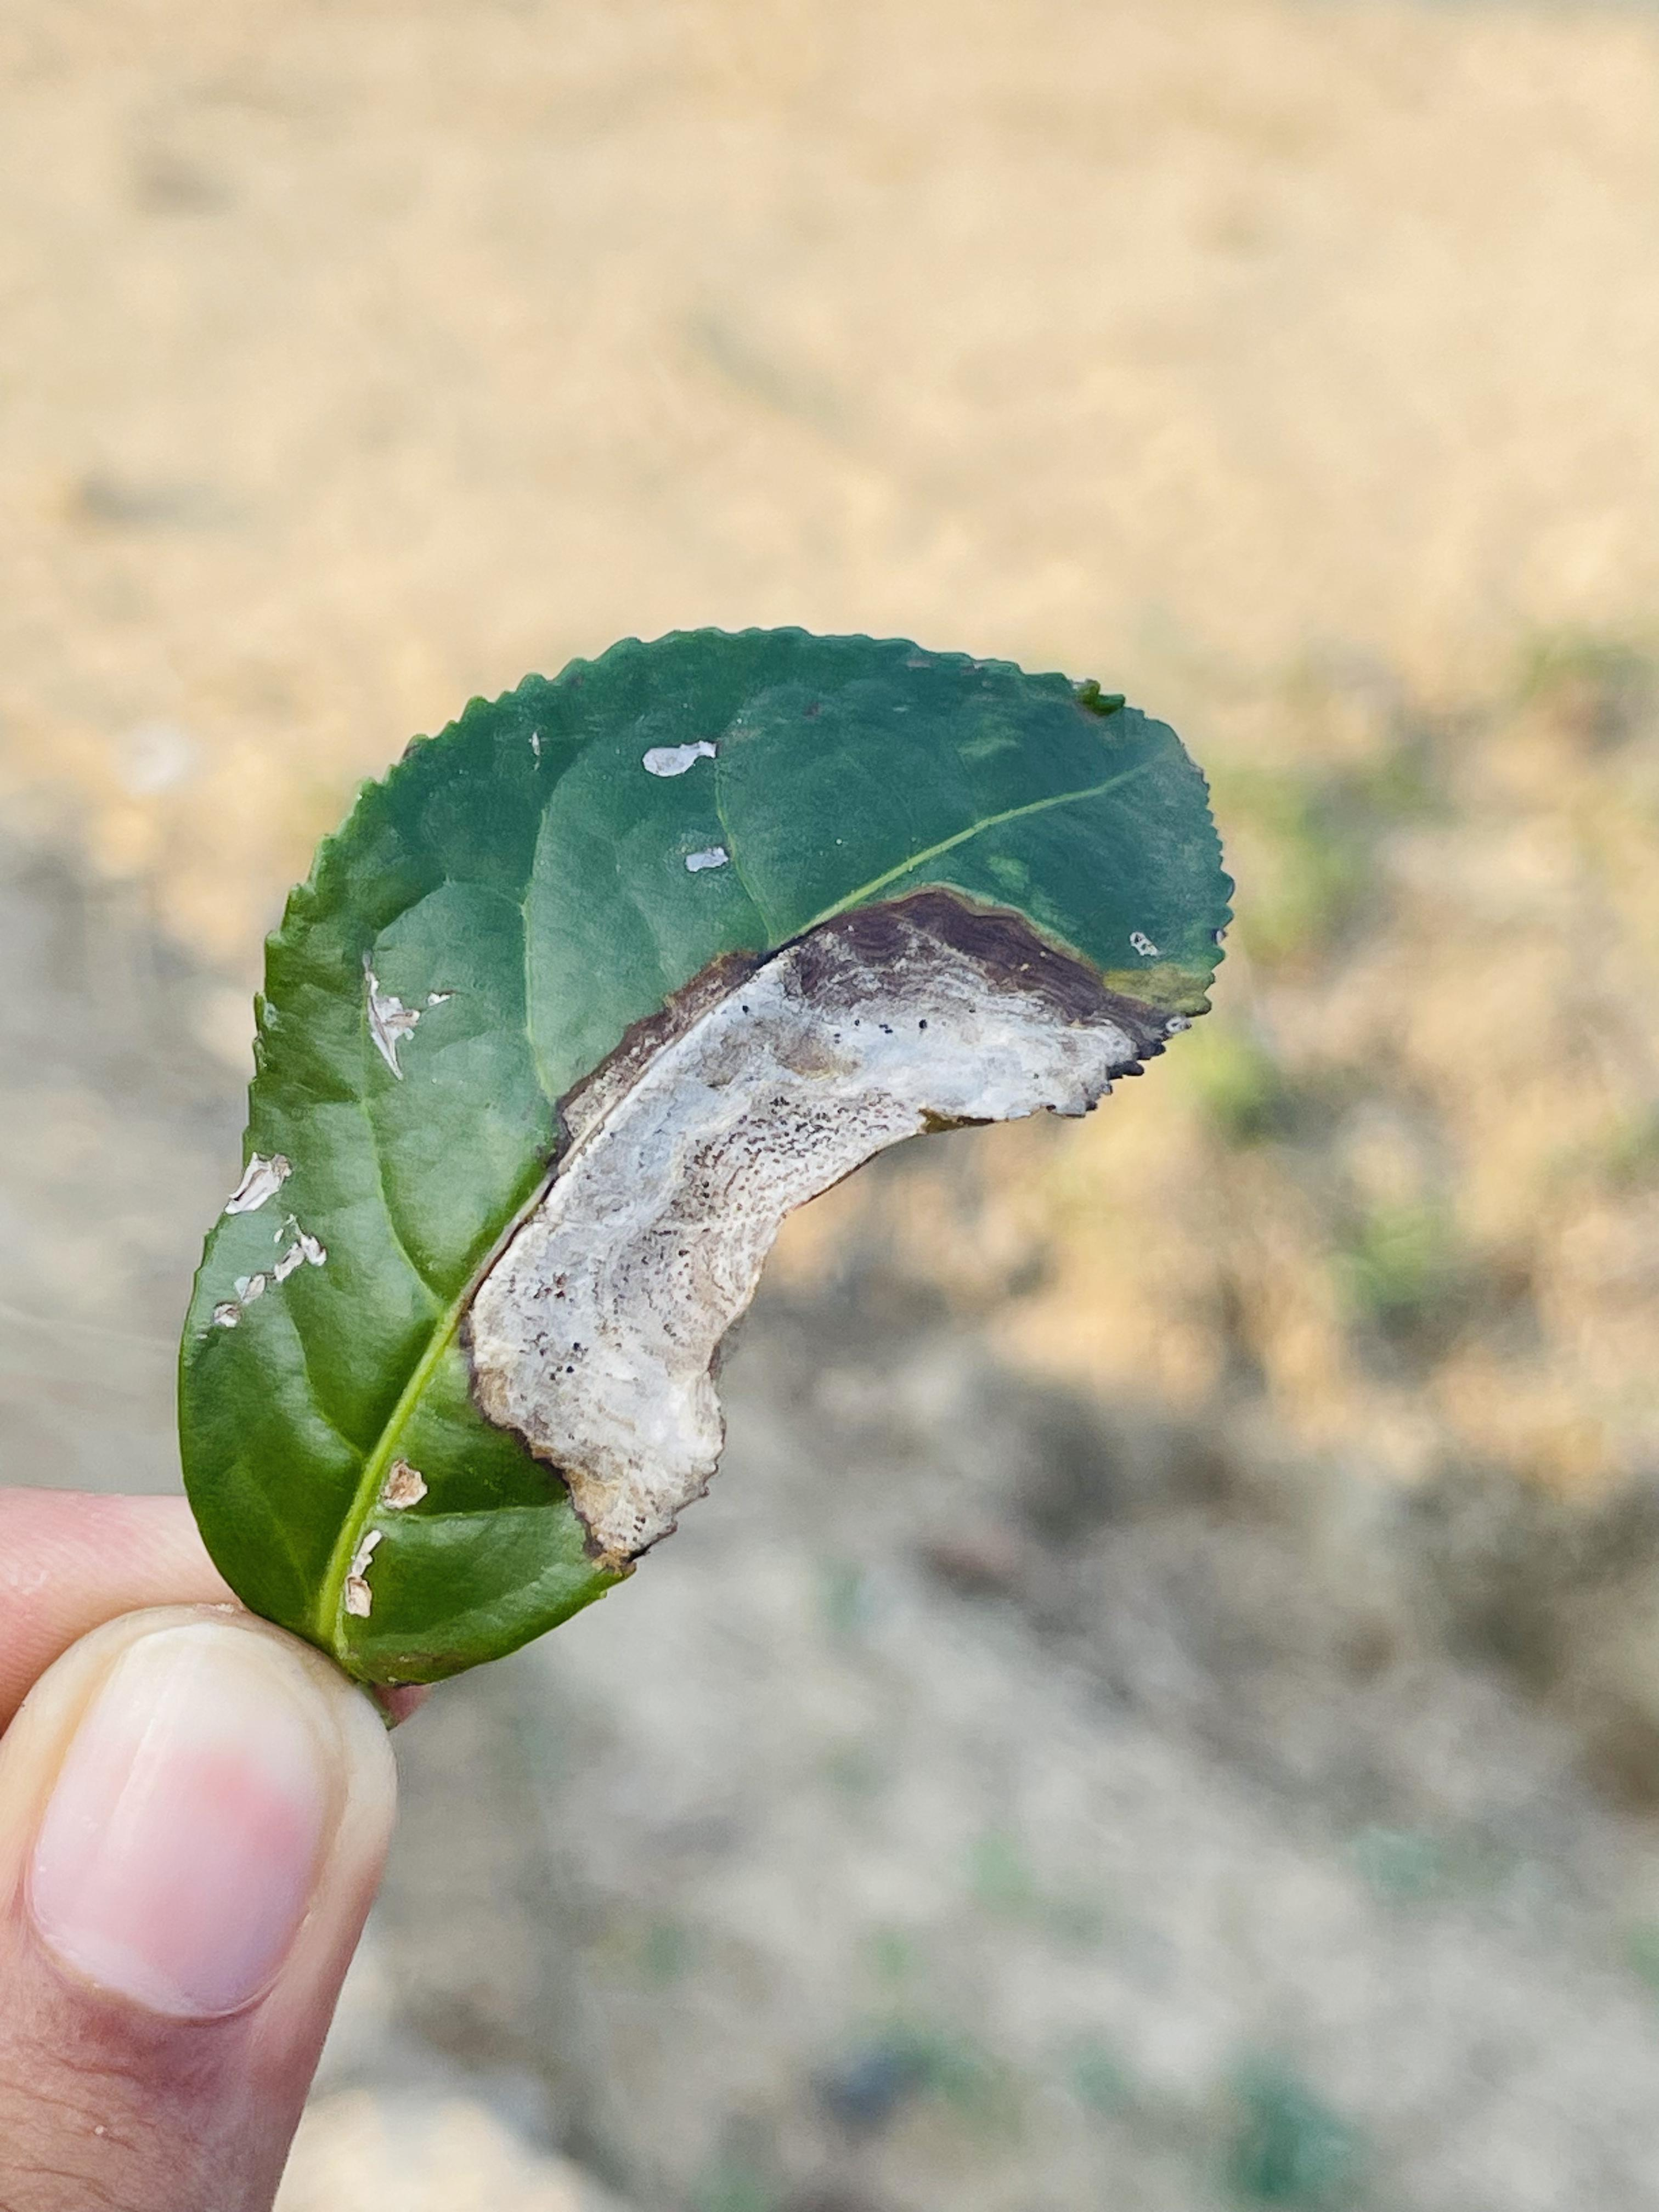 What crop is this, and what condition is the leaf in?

tea, blight
